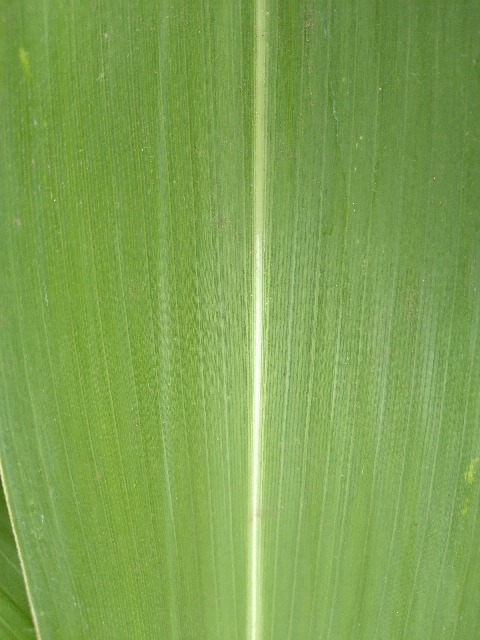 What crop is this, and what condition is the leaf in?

maize, healthy
